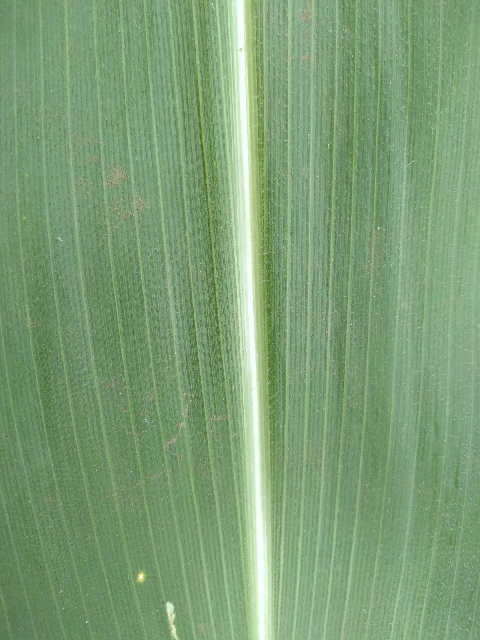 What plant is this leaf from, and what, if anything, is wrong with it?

maize, healthy
